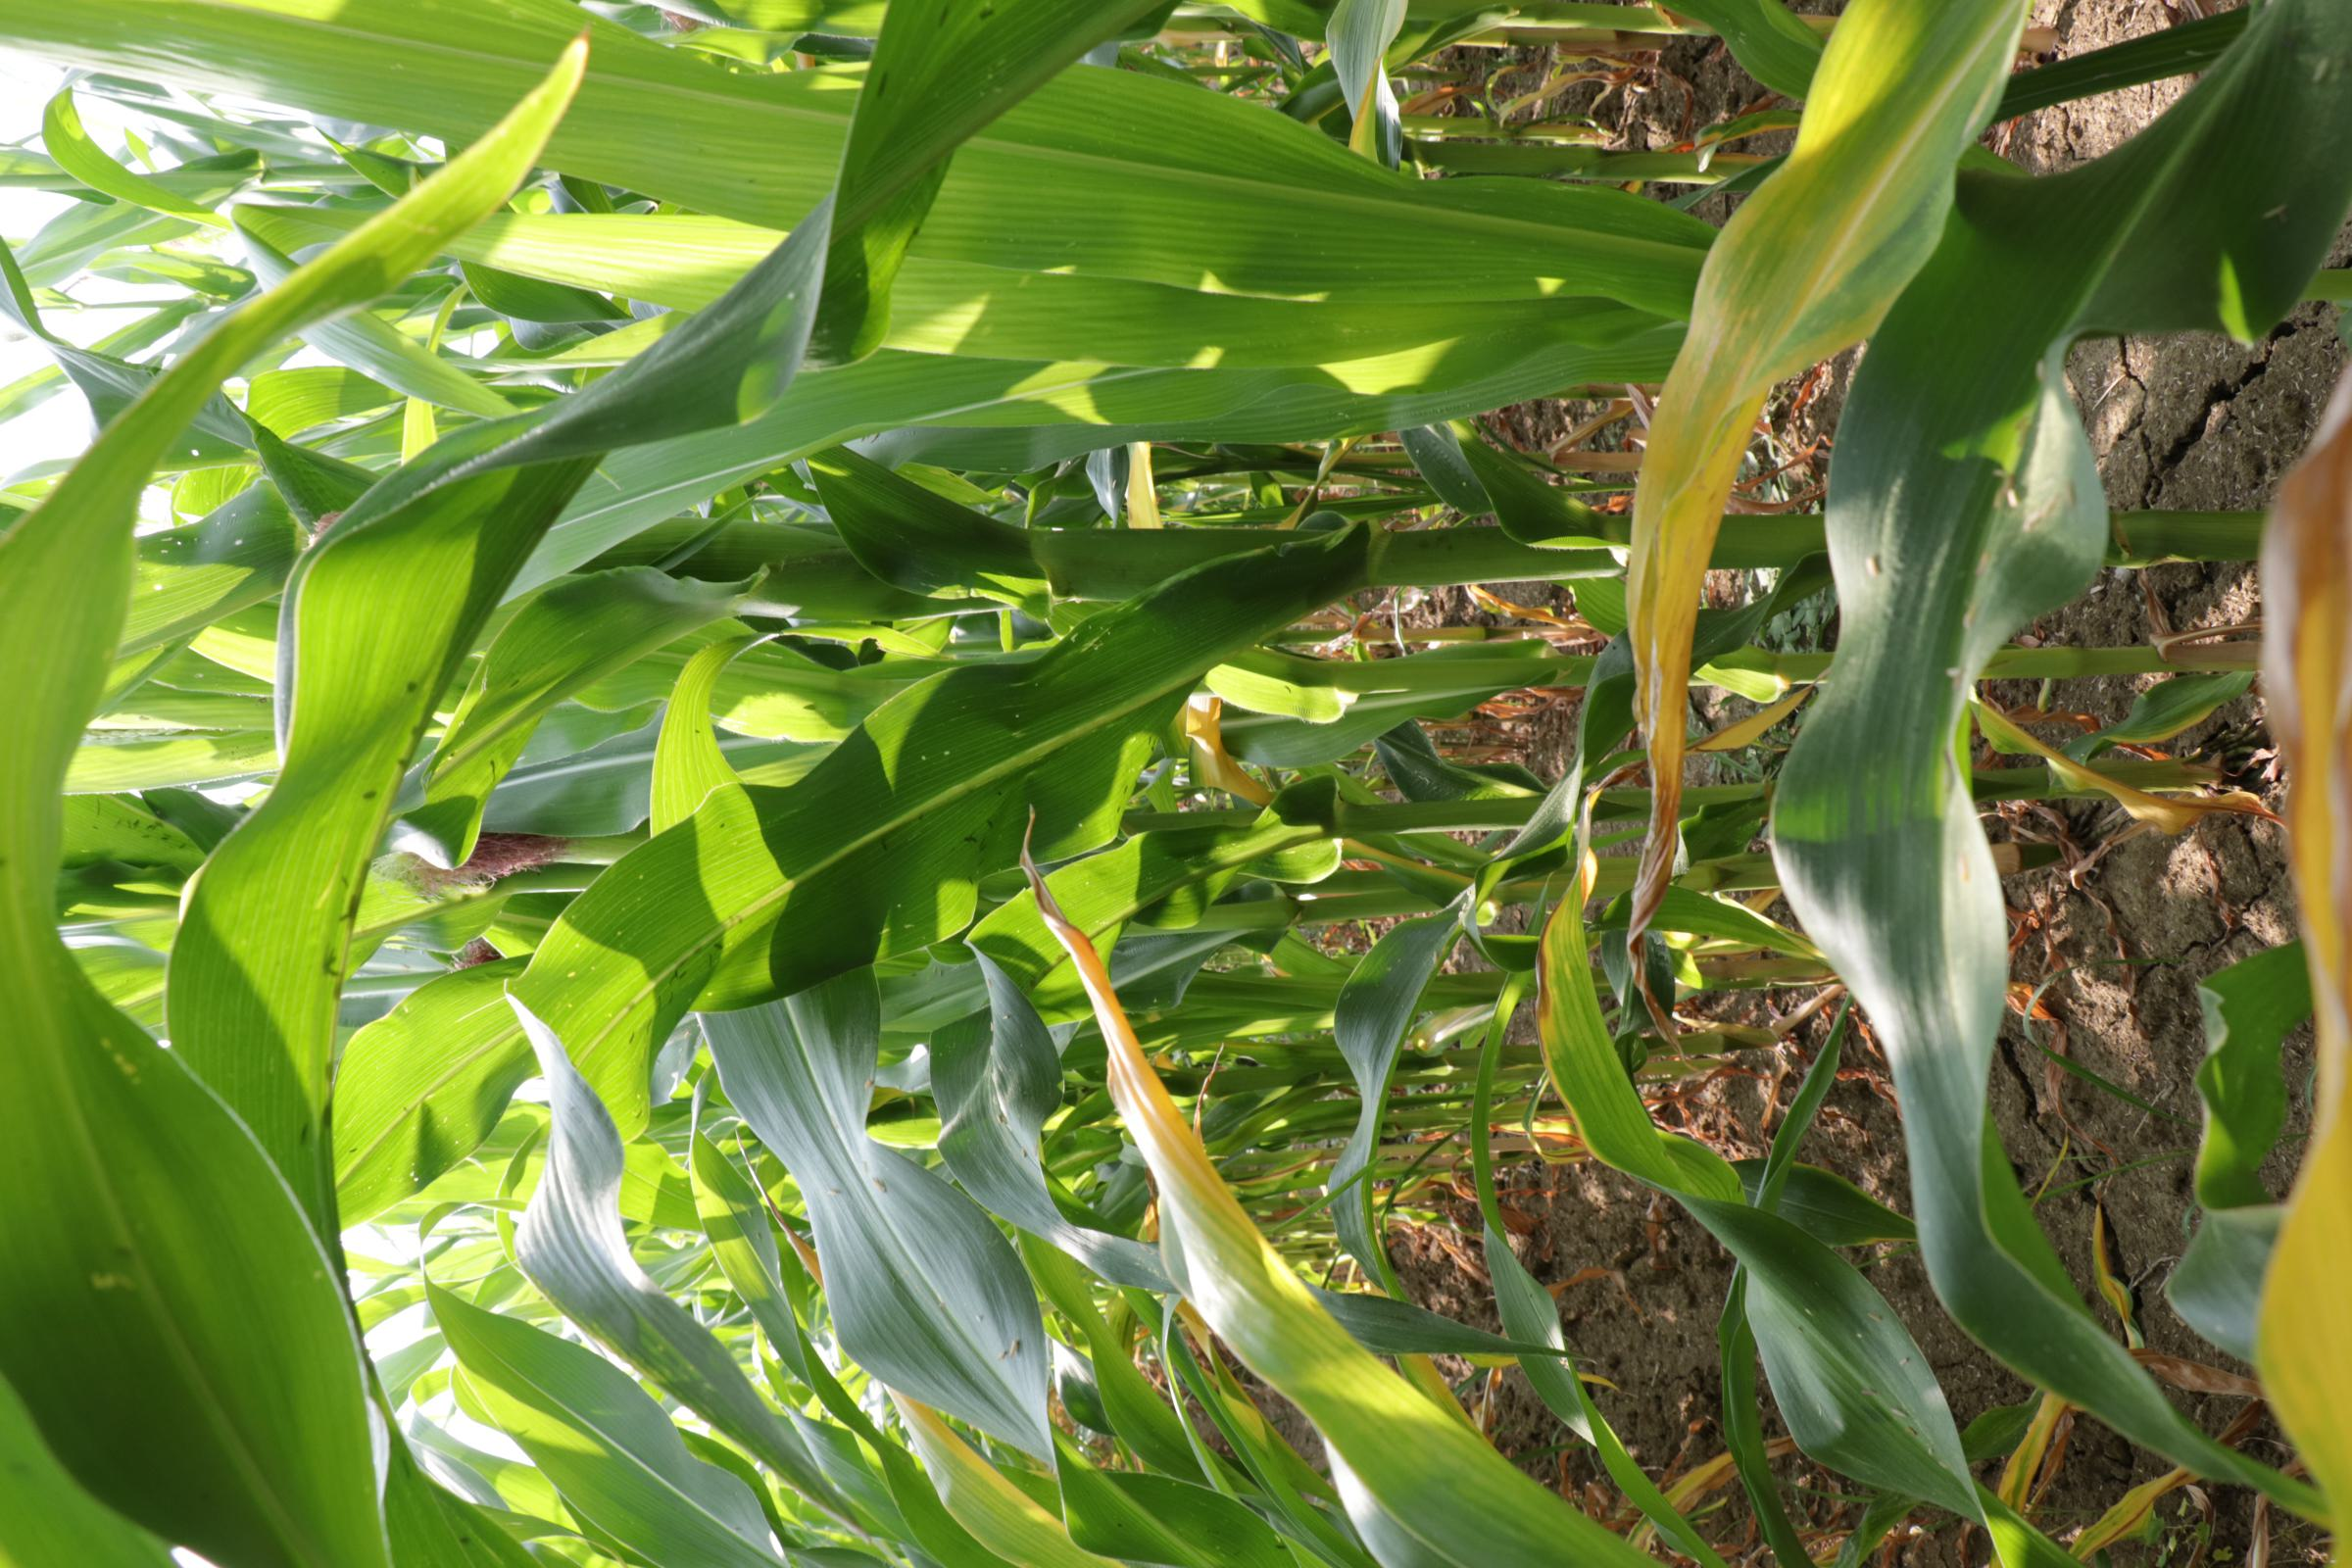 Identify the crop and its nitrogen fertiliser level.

maize, reduced nitrogen fertilisation
